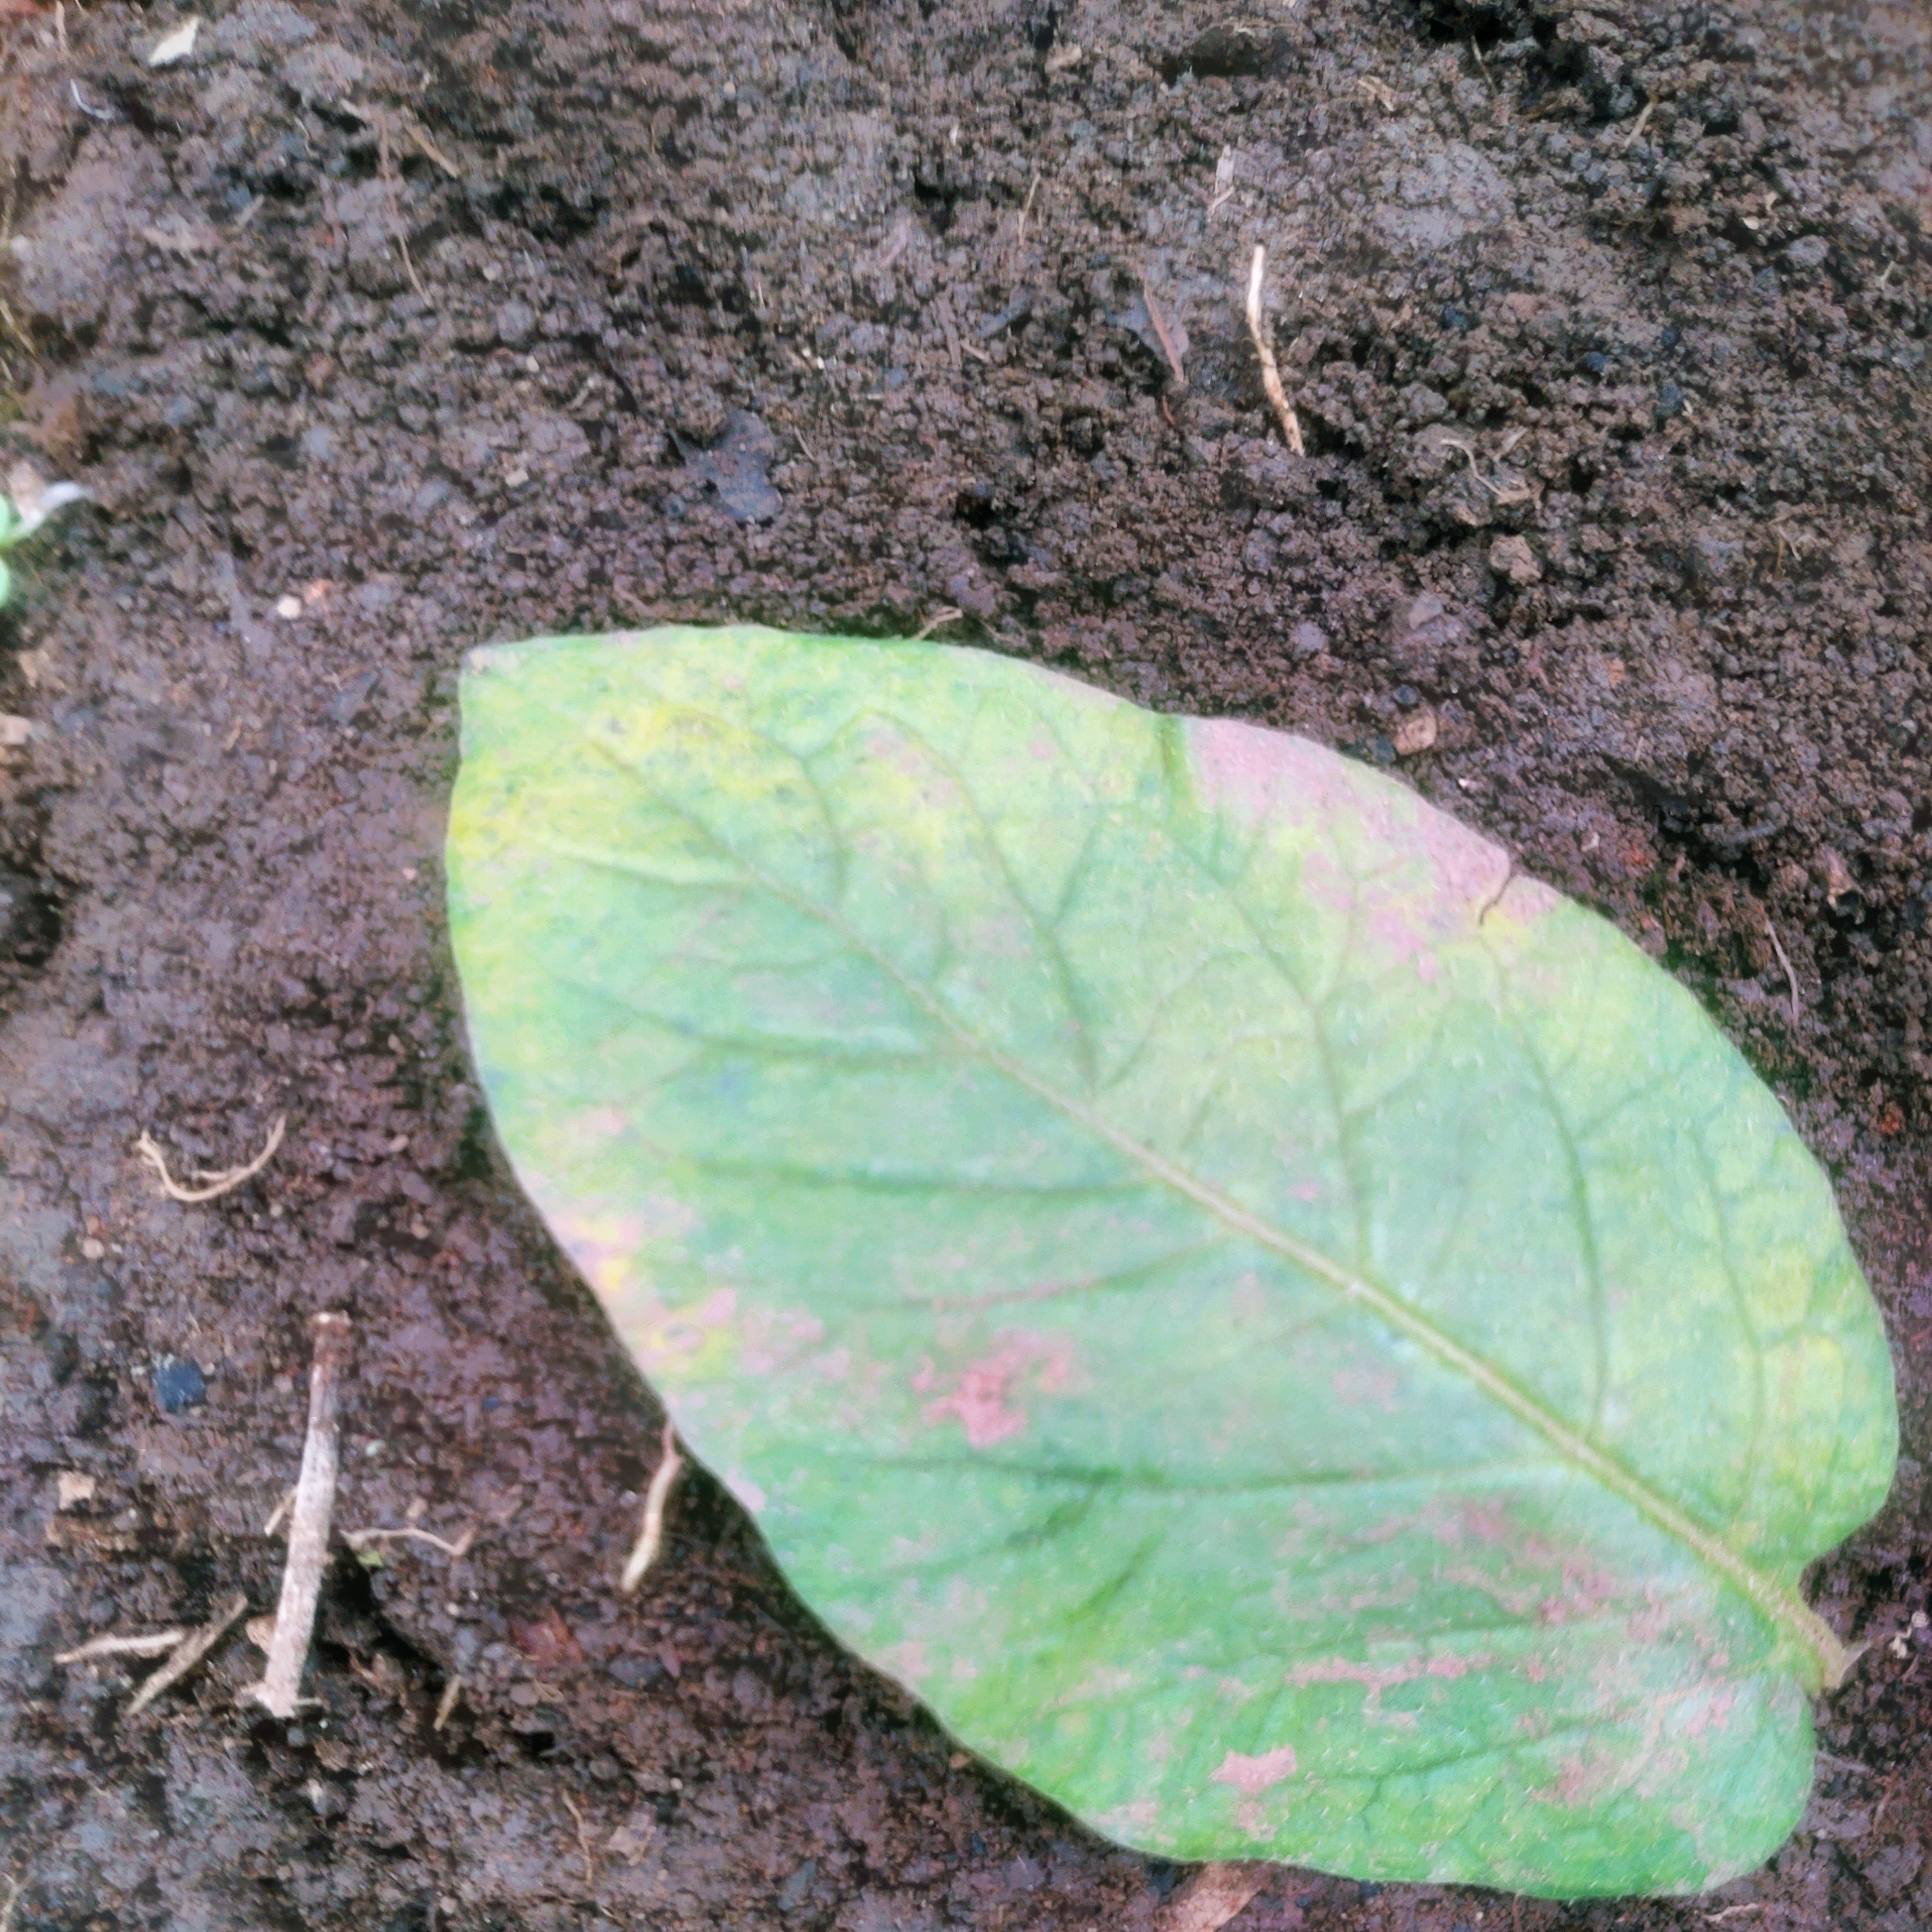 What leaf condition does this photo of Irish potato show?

late blight
